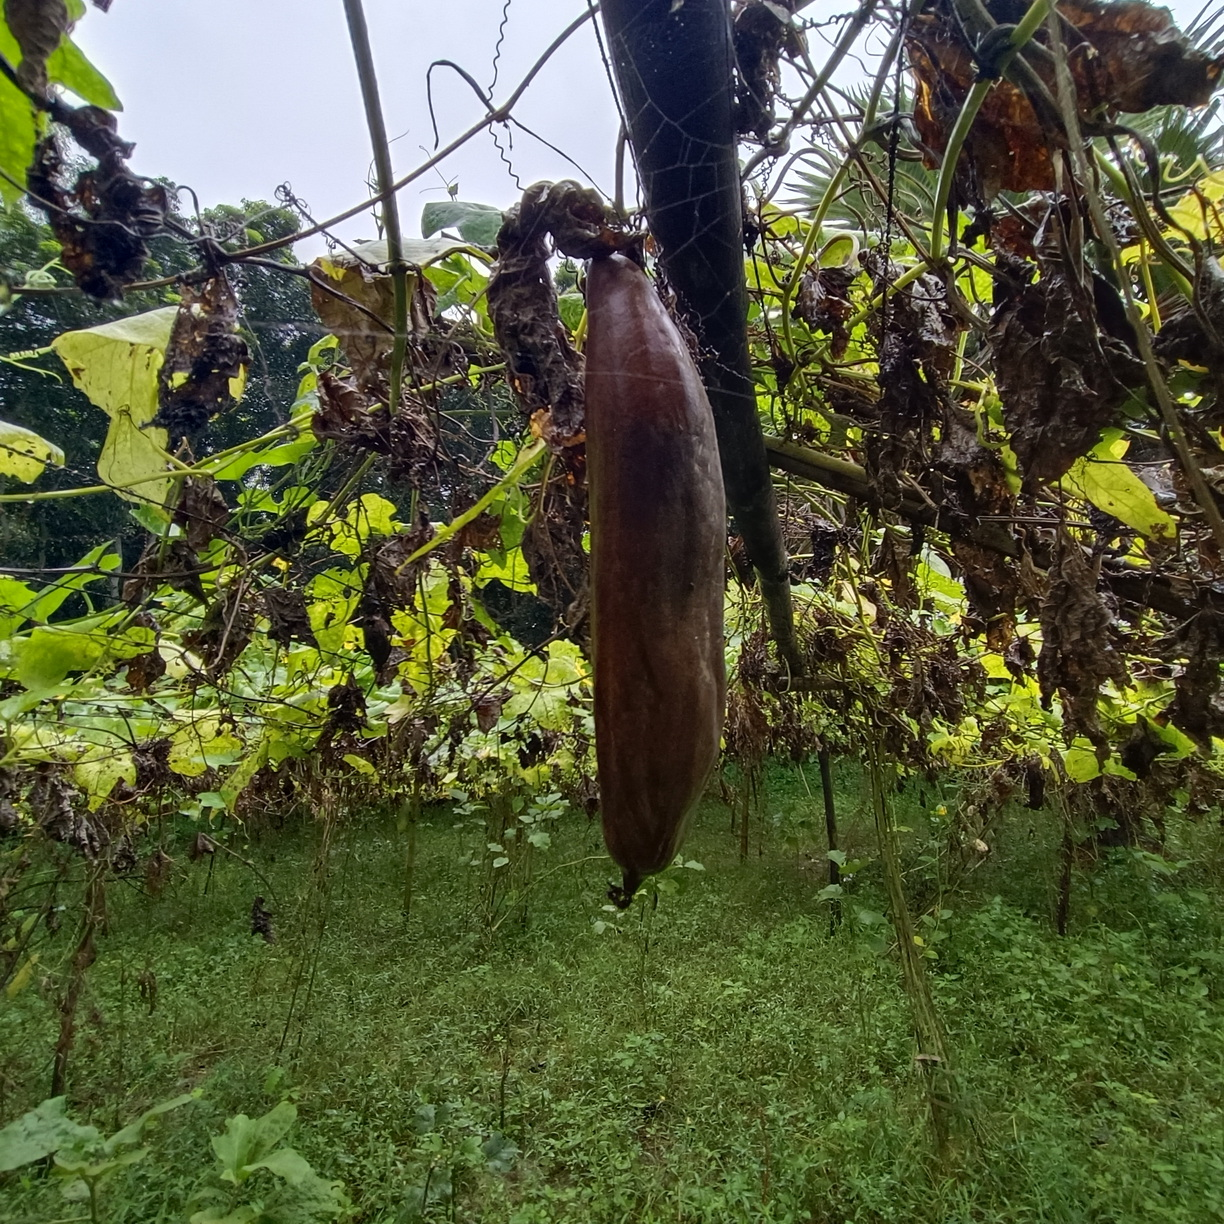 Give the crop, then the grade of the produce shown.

luffa, faulty
